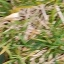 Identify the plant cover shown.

grass
